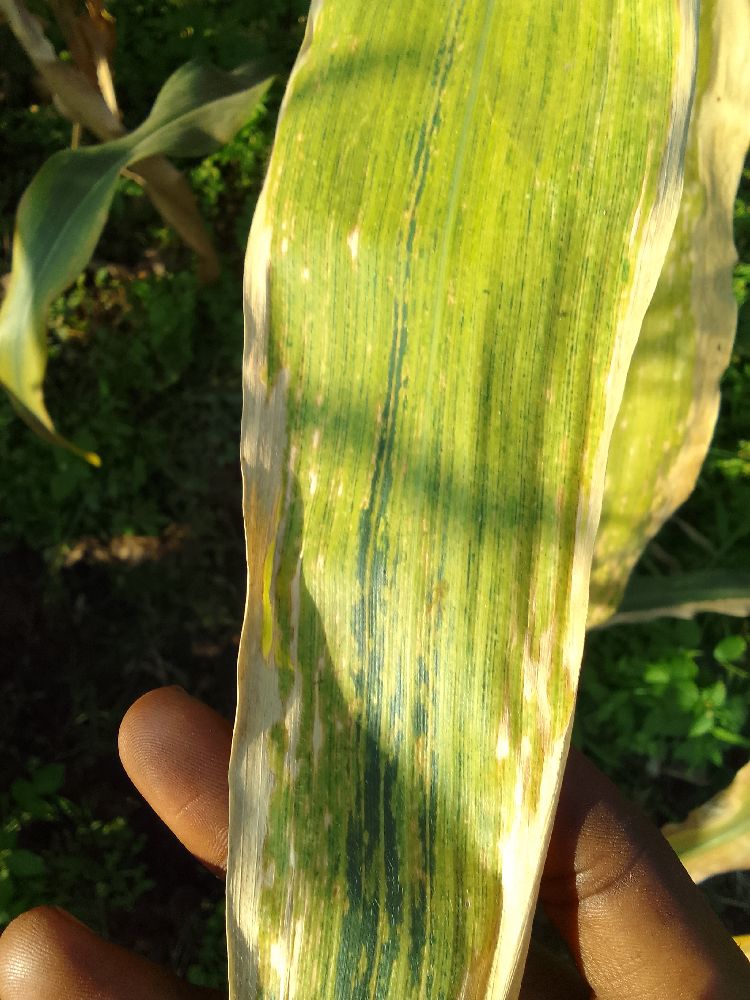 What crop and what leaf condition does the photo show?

maize, maize lethal necrosis
